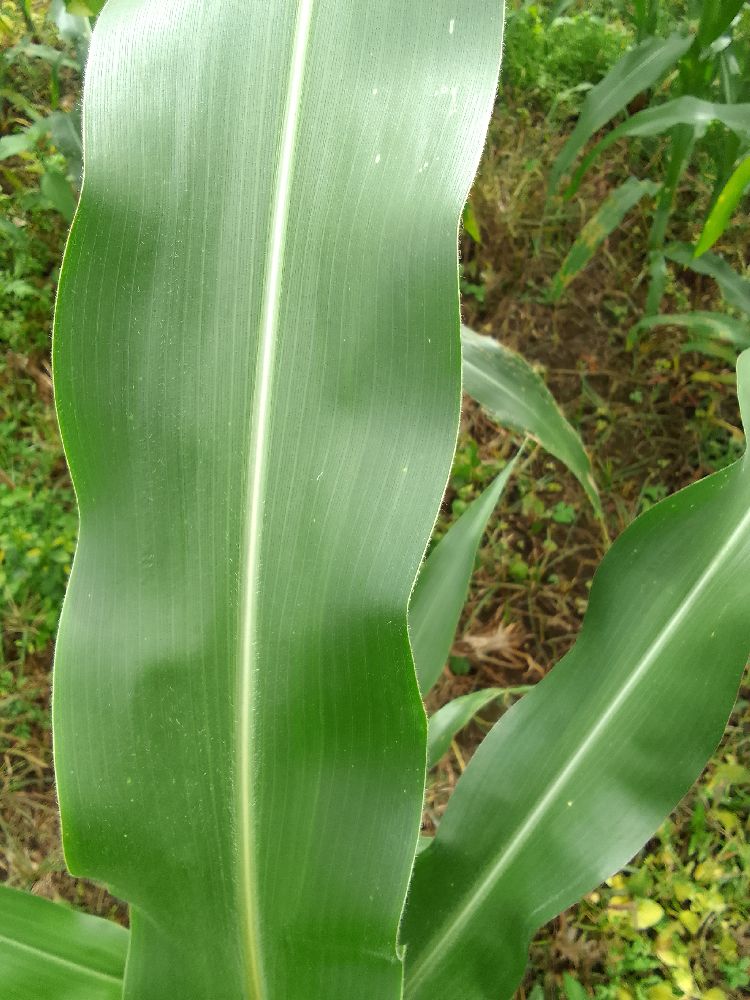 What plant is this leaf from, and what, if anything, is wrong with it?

maize, healthy
